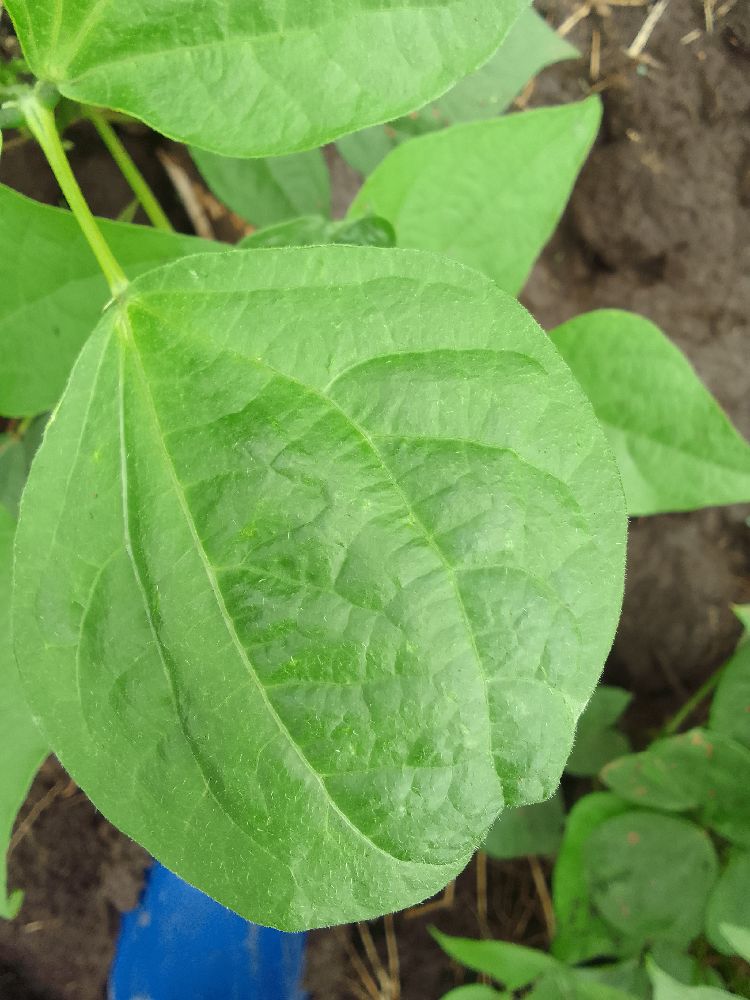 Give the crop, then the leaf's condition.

common bean, healthy
